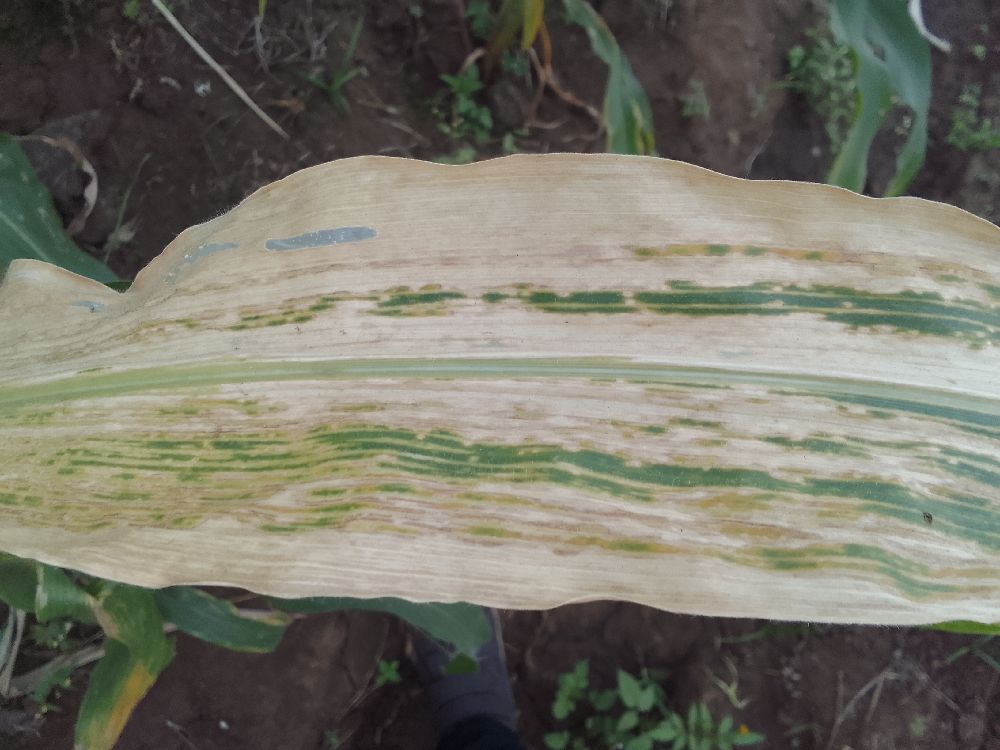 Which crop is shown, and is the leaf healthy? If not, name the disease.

maize, maize lethal necrosis
